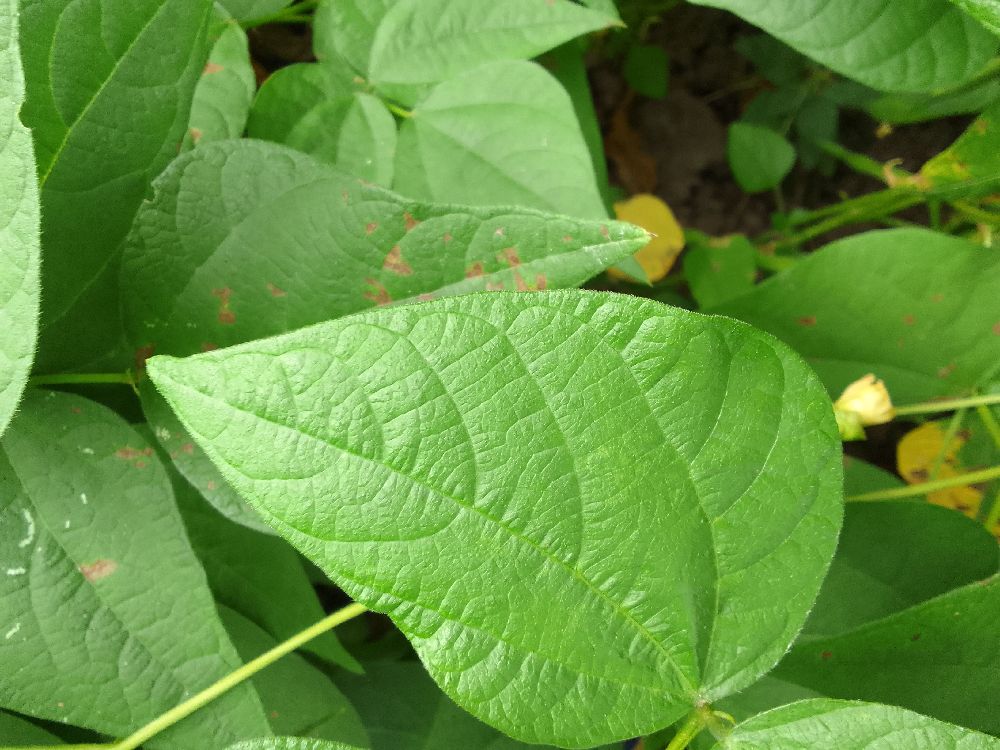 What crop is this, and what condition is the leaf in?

common bean, healthy
